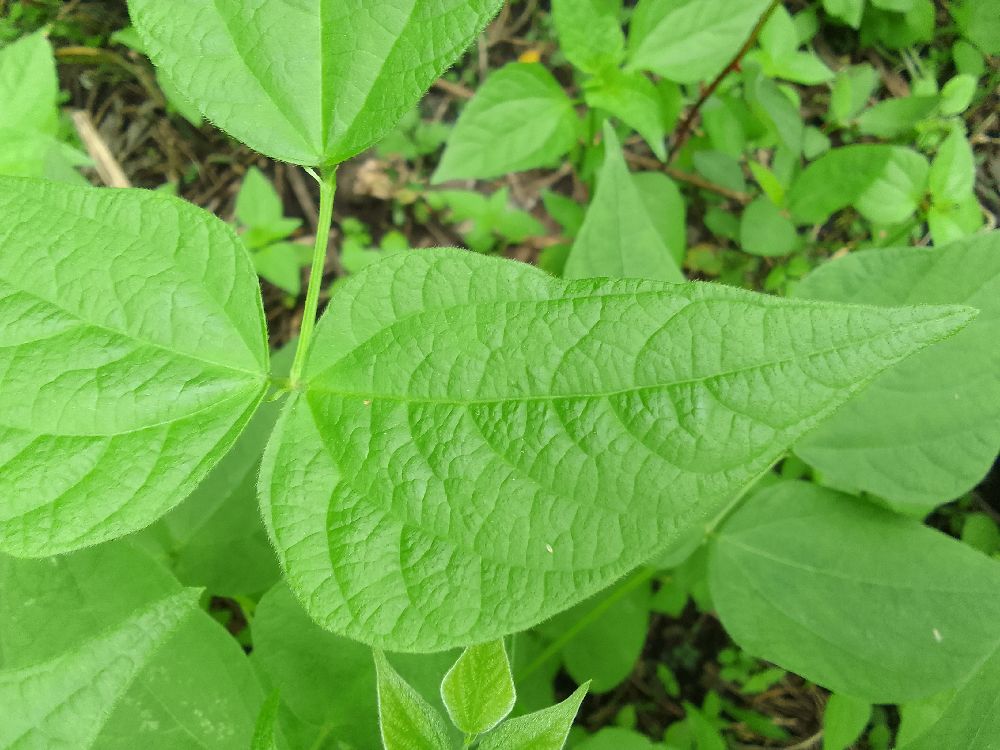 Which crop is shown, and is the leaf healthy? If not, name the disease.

common bean, healthy
